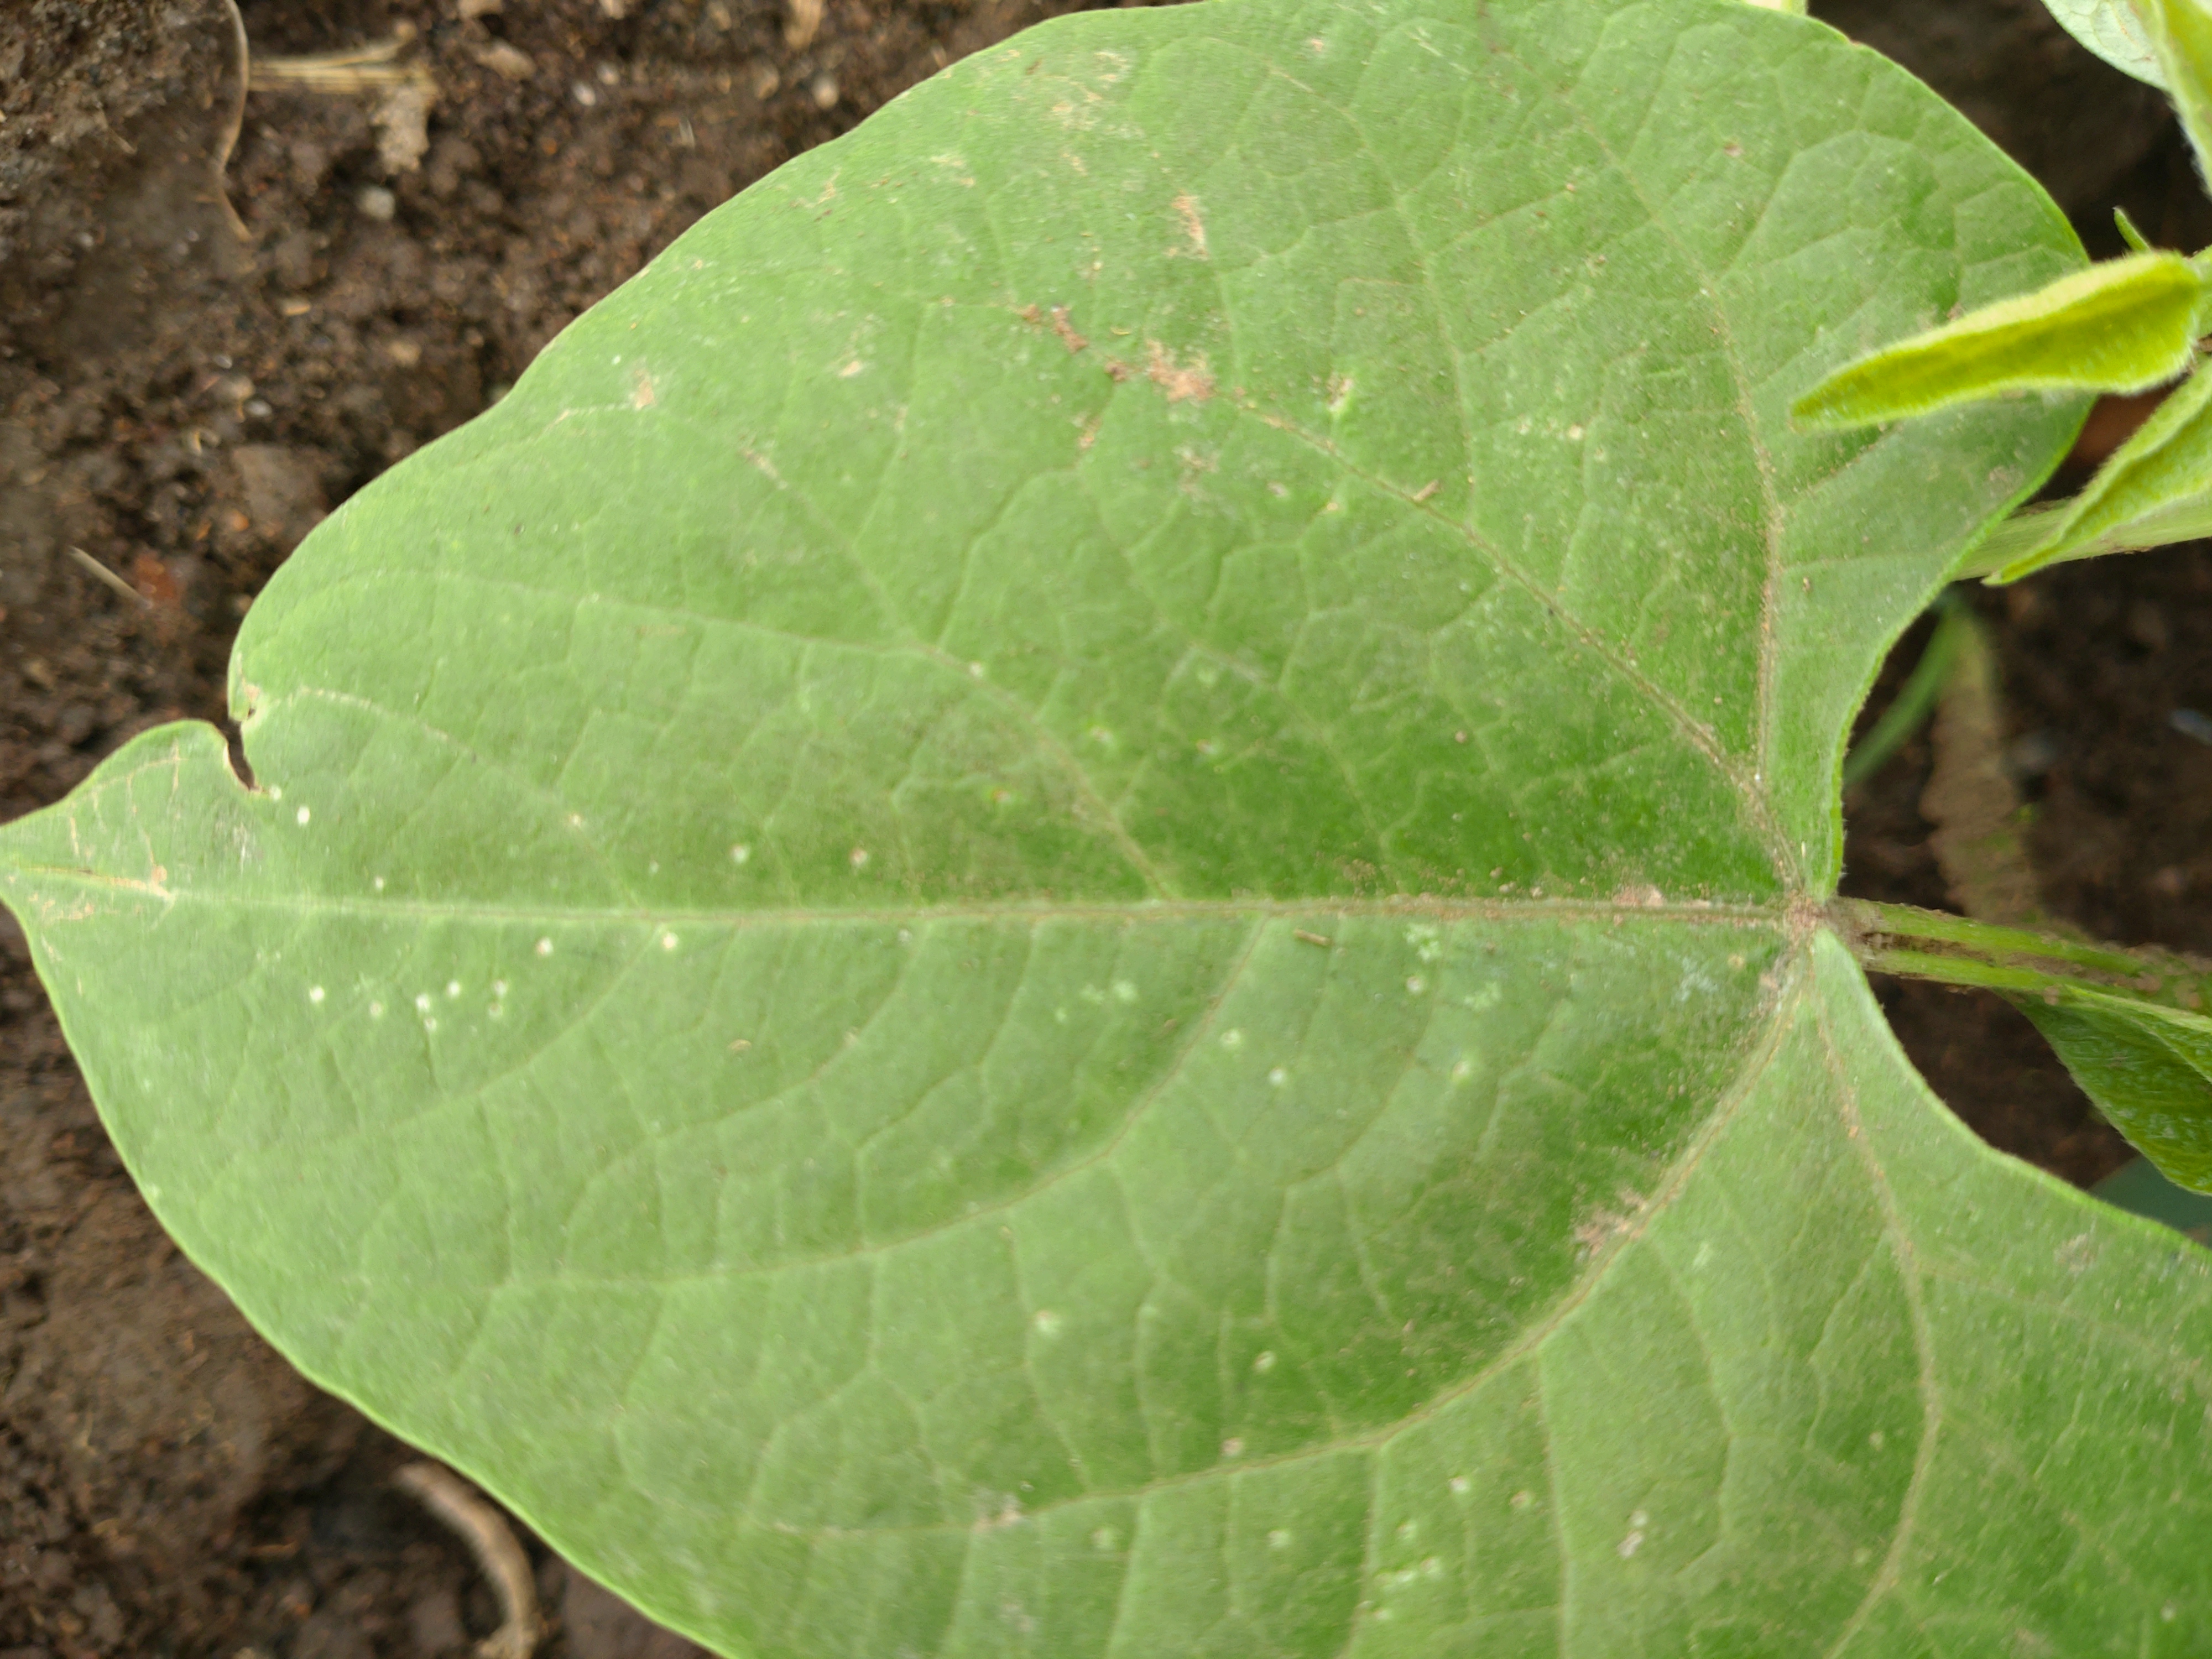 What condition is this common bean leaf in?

healthy
